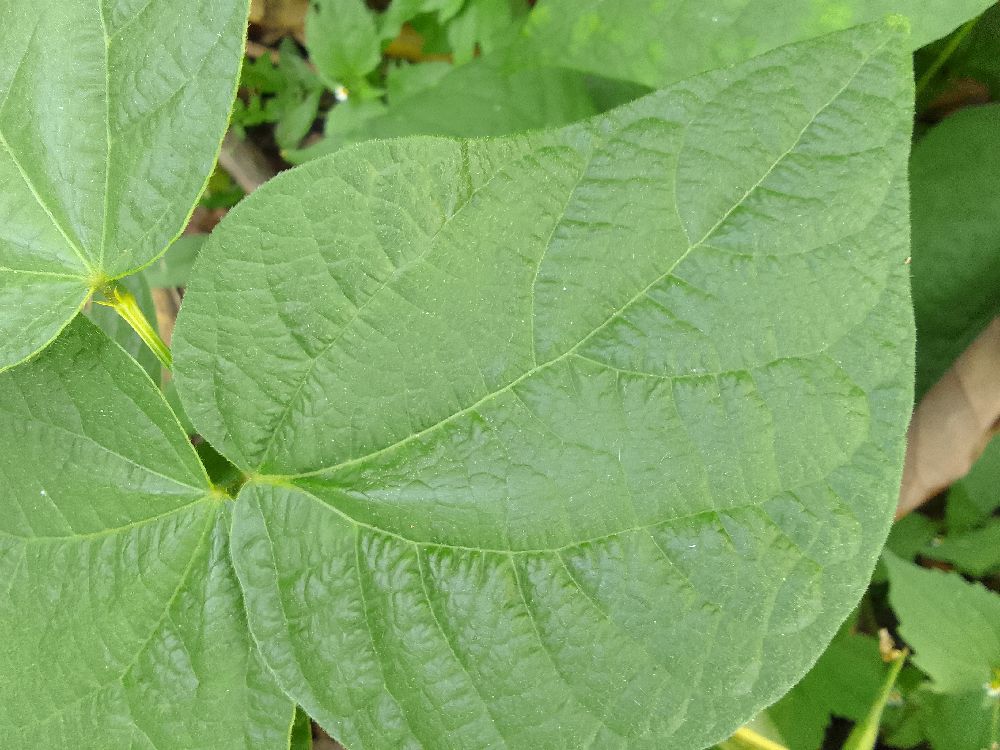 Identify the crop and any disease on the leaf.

common bean, healthy
